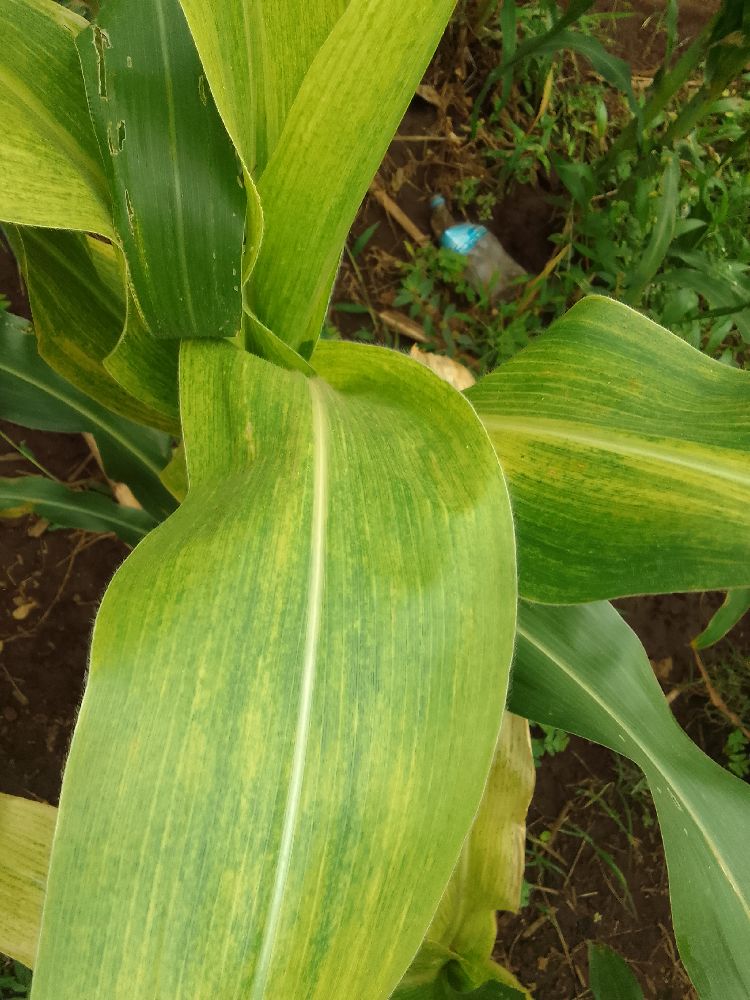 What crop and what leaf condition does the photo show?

maize, maize lethal necrosis
